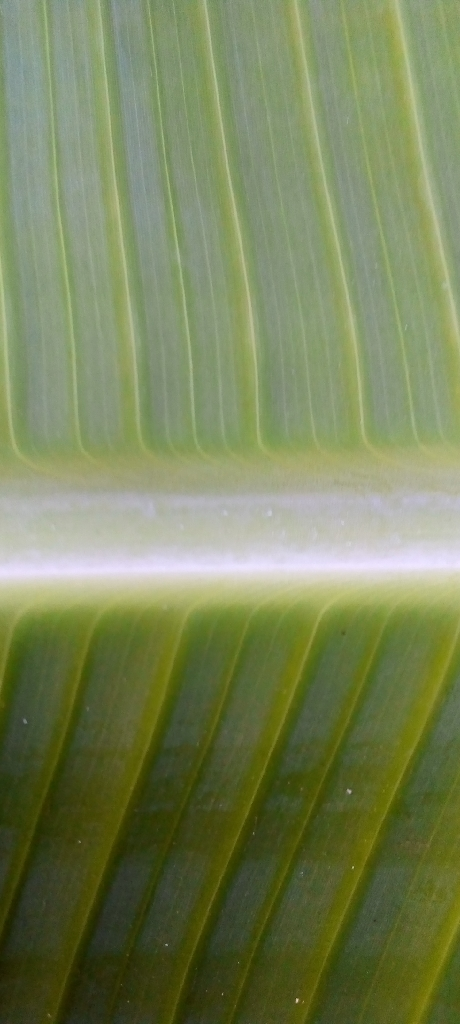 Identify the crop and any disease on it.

banana, healthy
